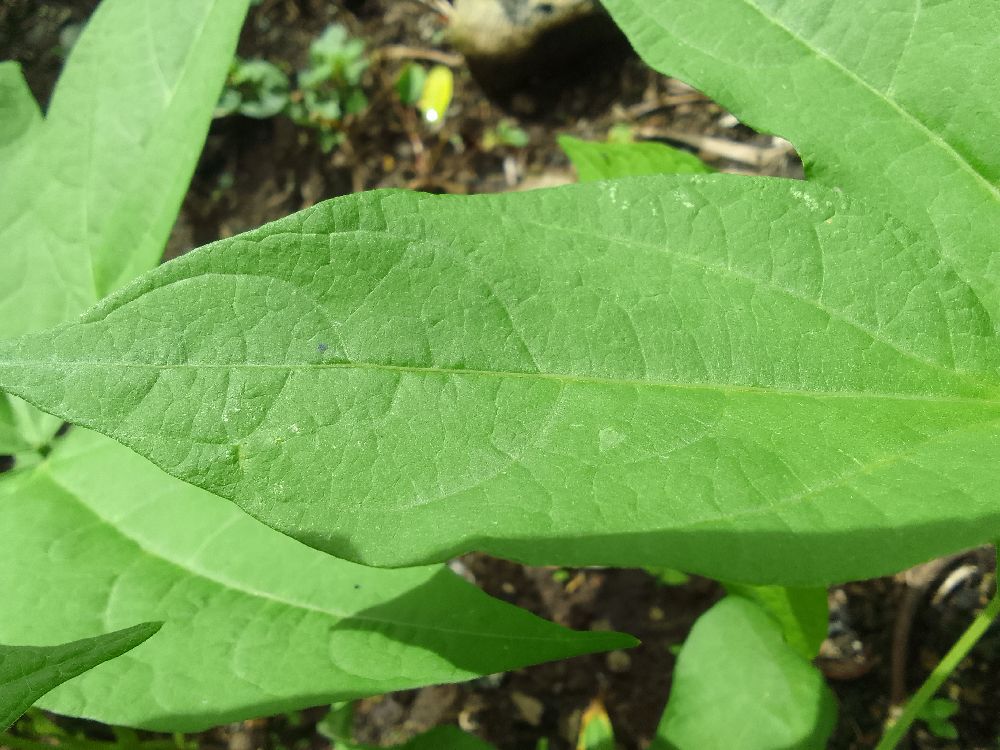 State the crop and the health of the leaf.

common bean, healthy
